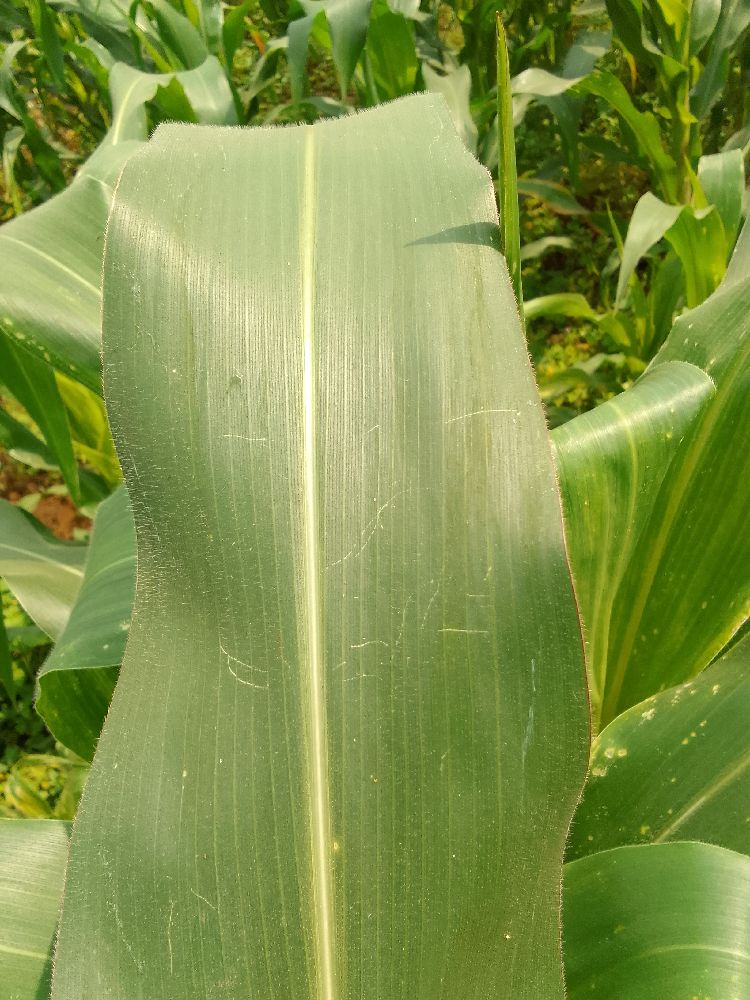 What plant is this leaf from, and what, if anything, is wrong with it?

maize, healthy
